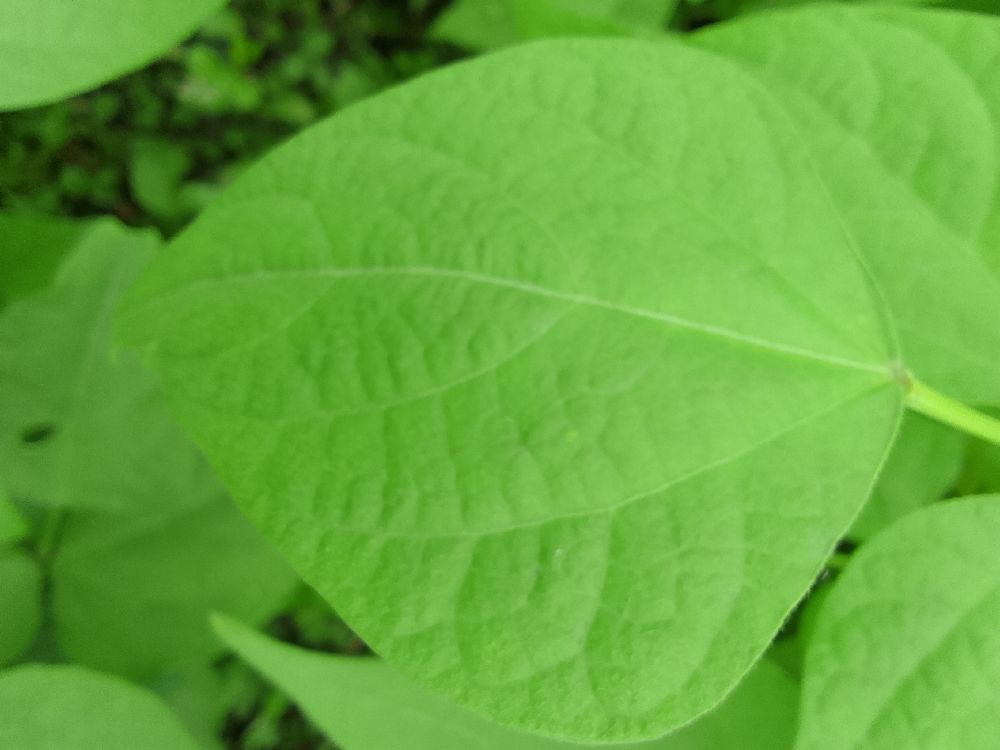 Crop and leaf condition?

common bean, healthy
